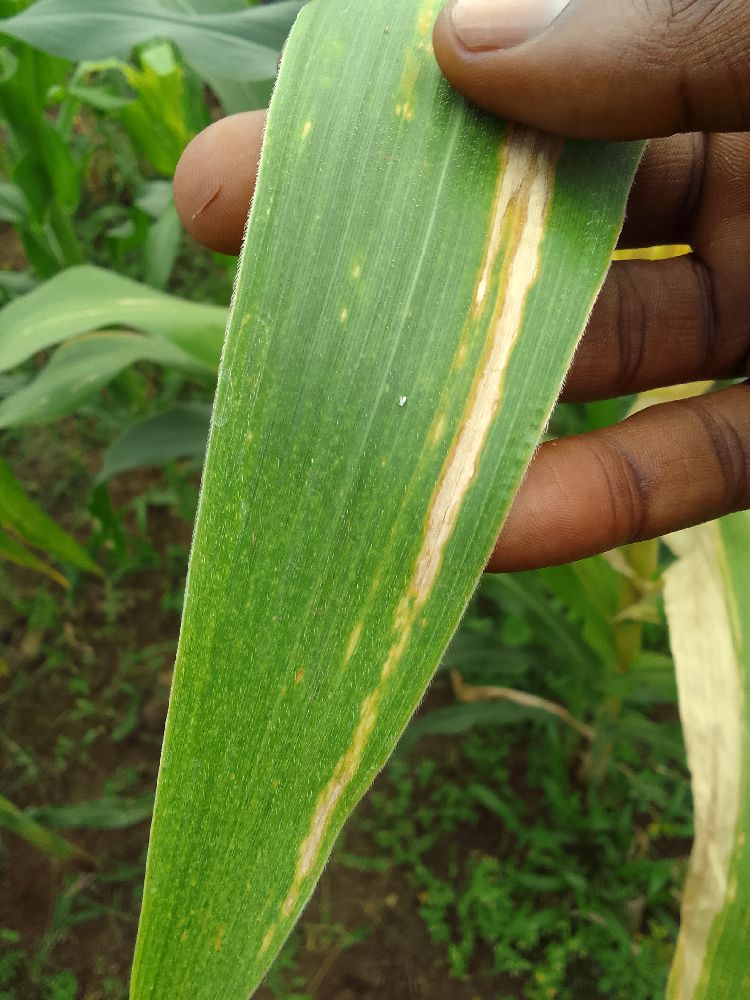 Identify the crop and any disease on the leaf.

maize, maize lethal necrosis
